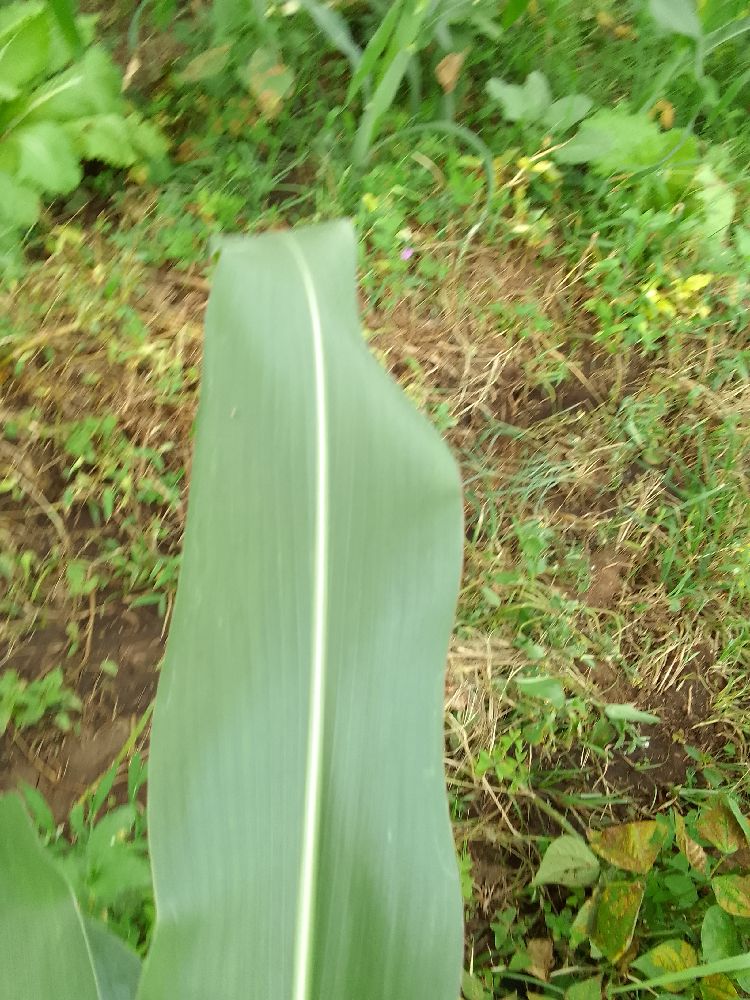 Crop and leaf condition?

maize, healthy
